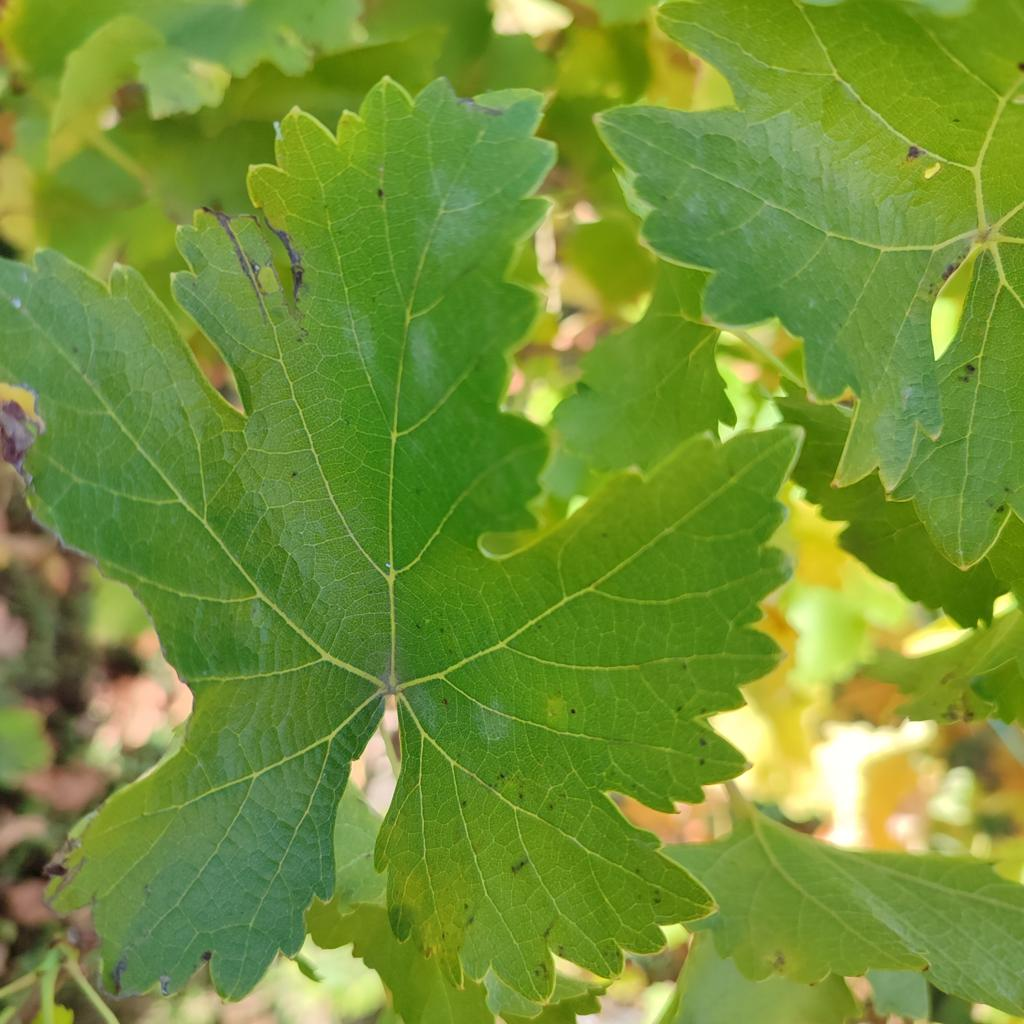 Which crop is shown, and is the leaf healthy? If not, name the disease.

grapevine, powdery mildew
